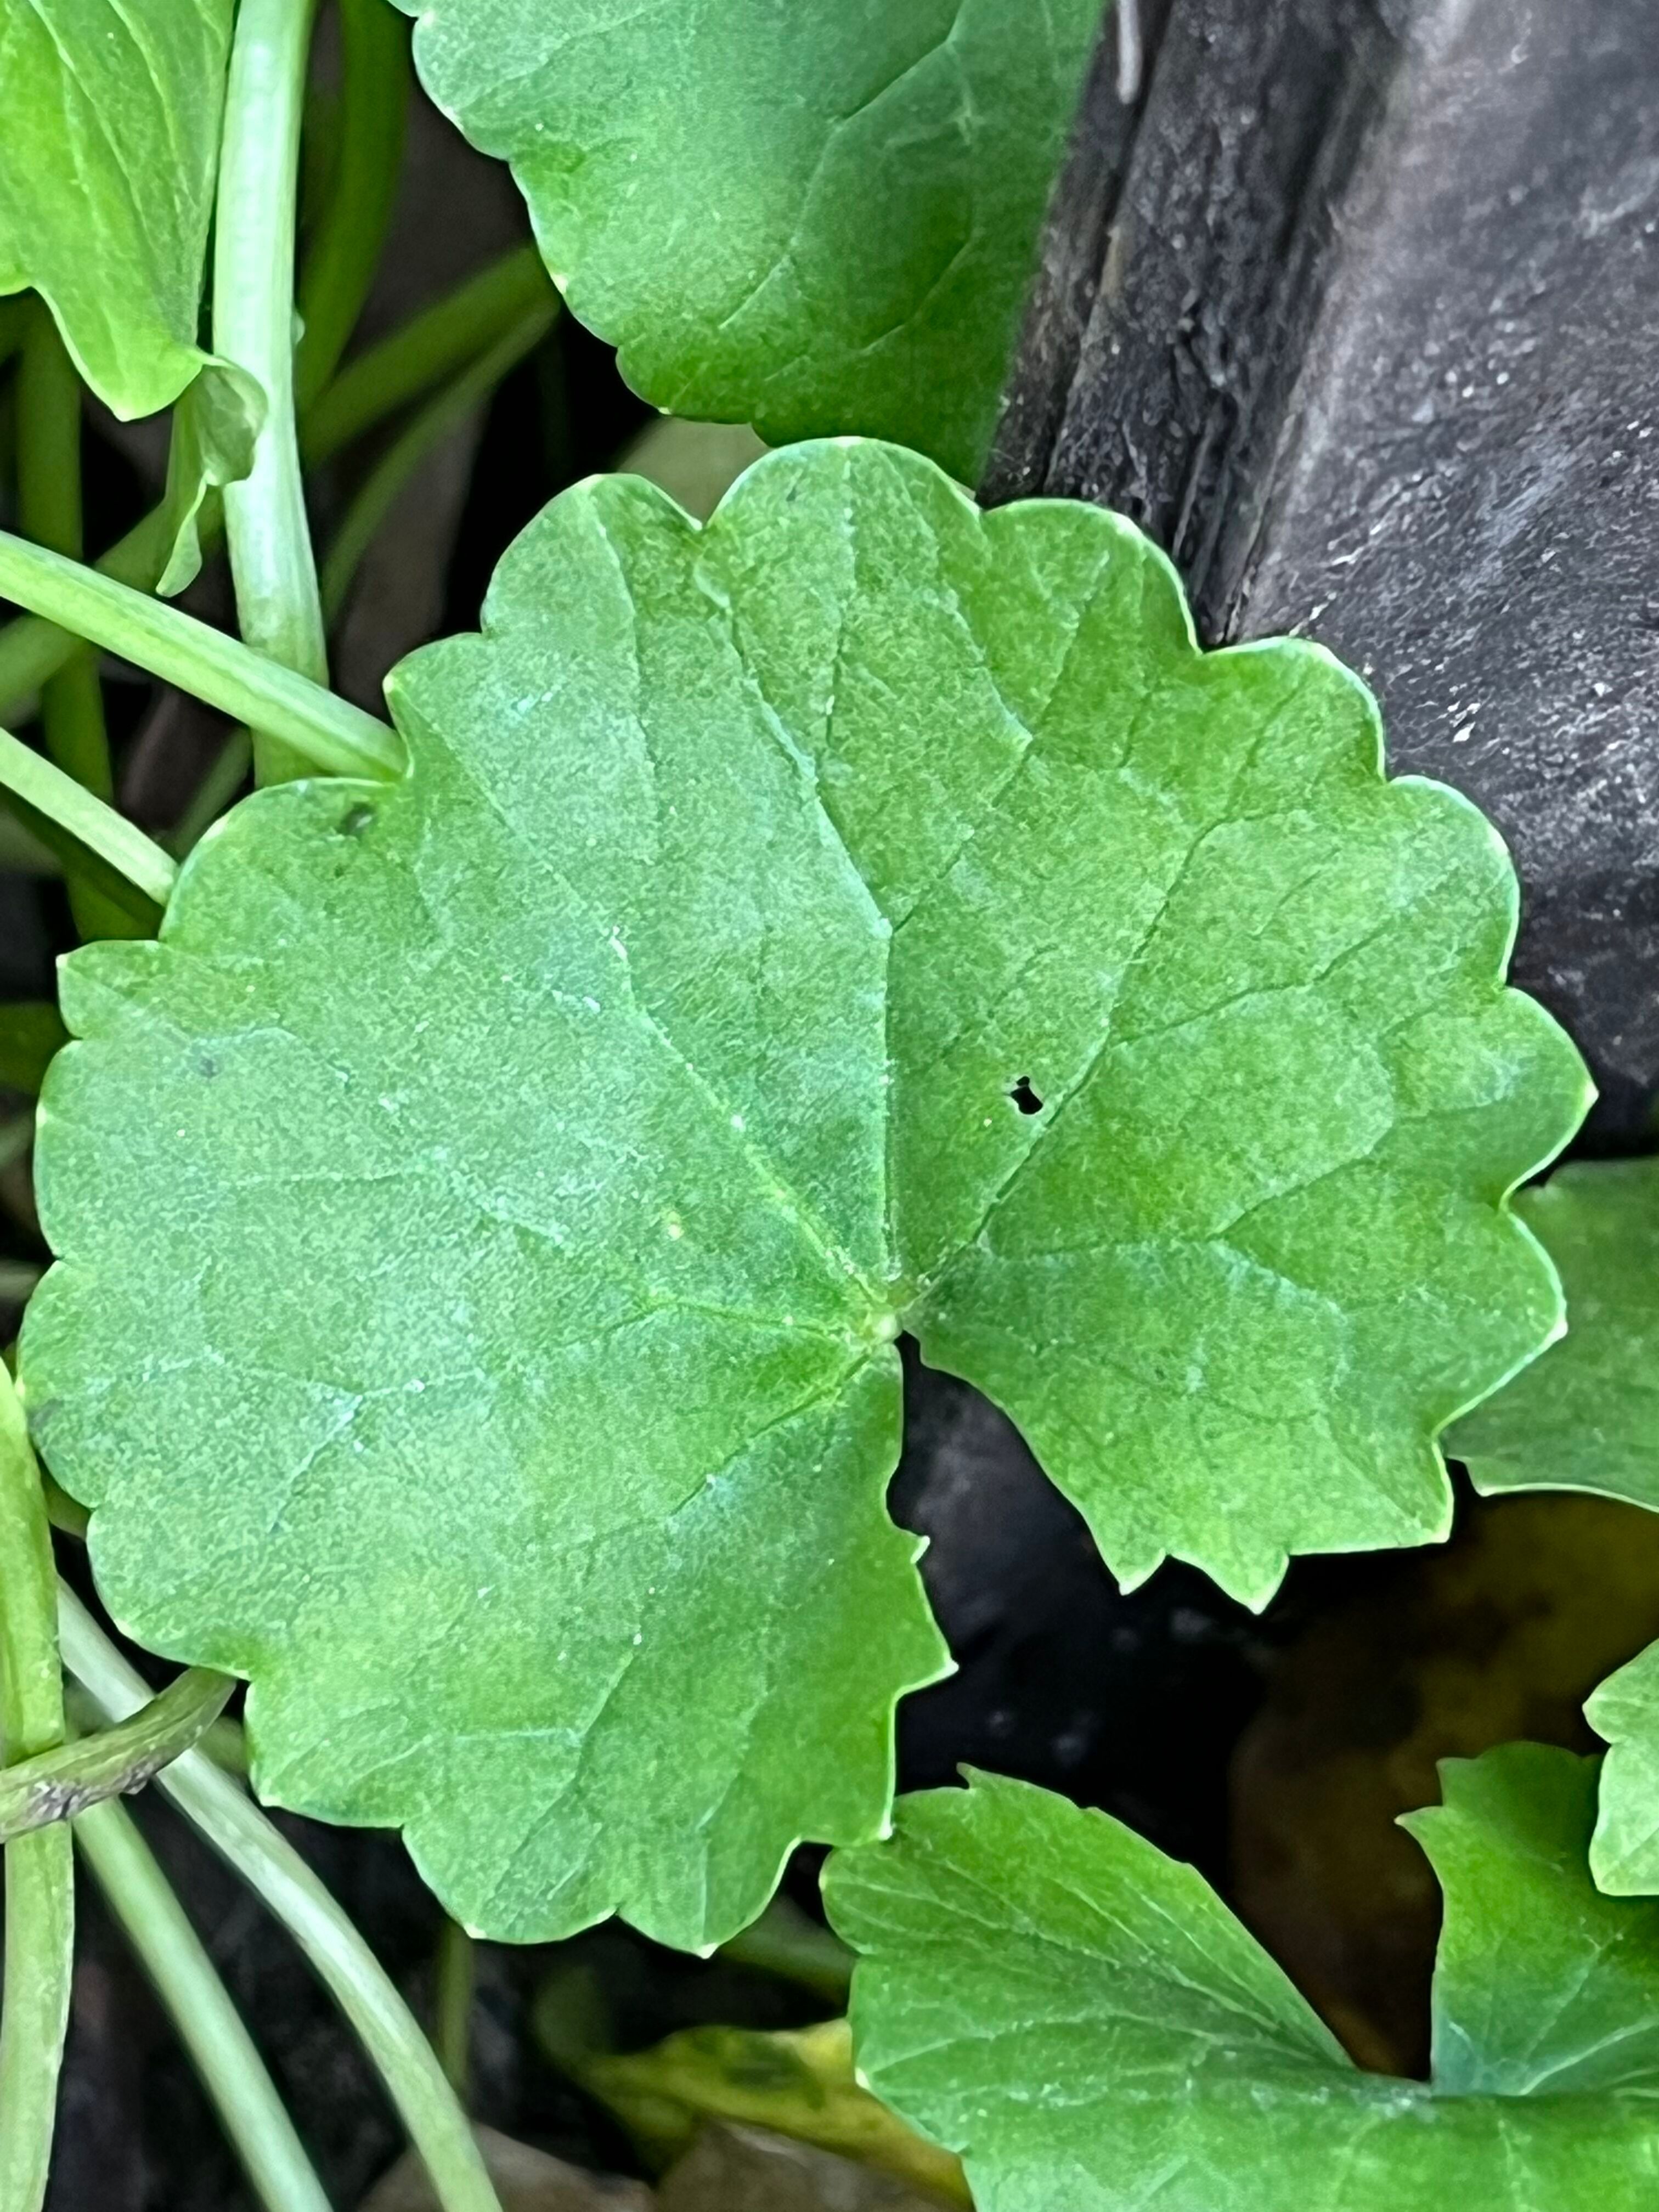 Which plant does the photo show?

thankuni
